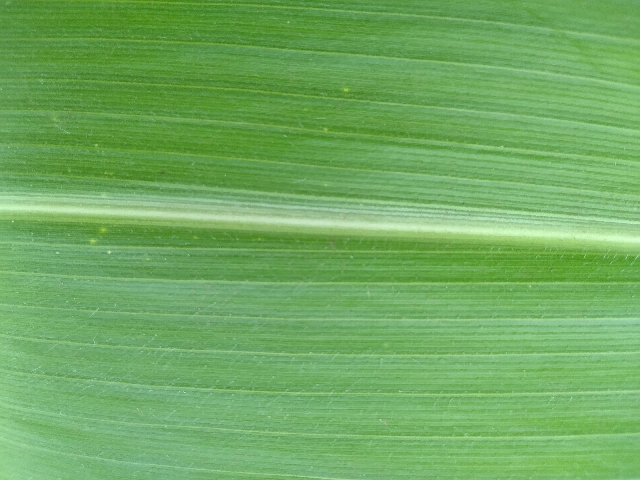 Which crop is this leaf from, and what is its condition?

maize, healthy
